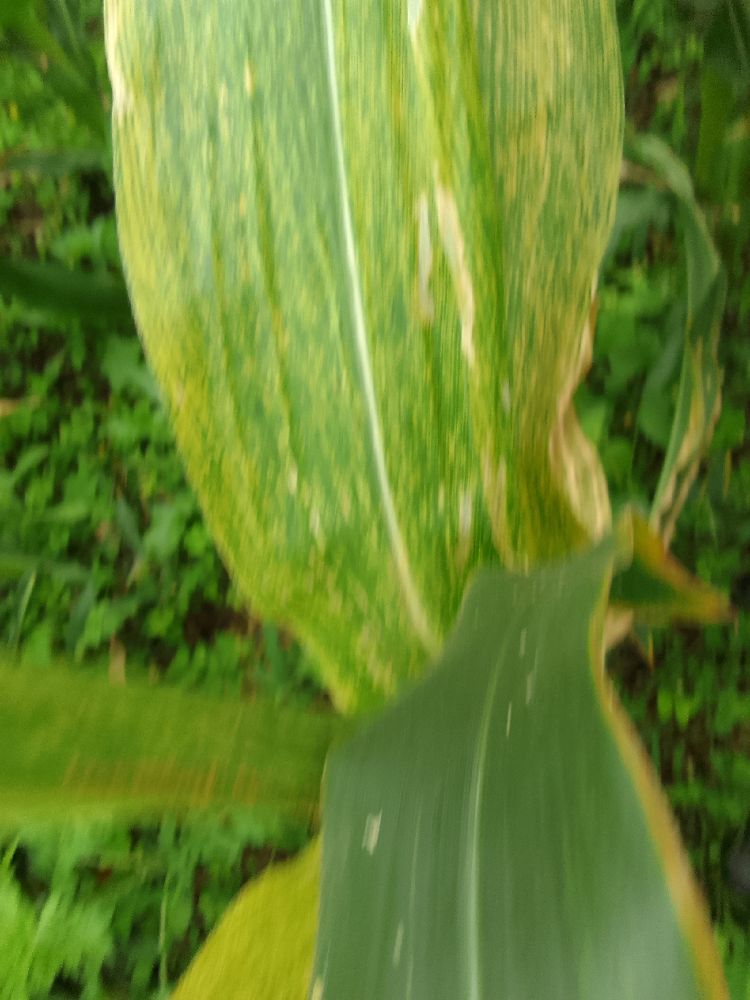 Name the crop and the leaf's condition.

maize, maize lethal necrosis
